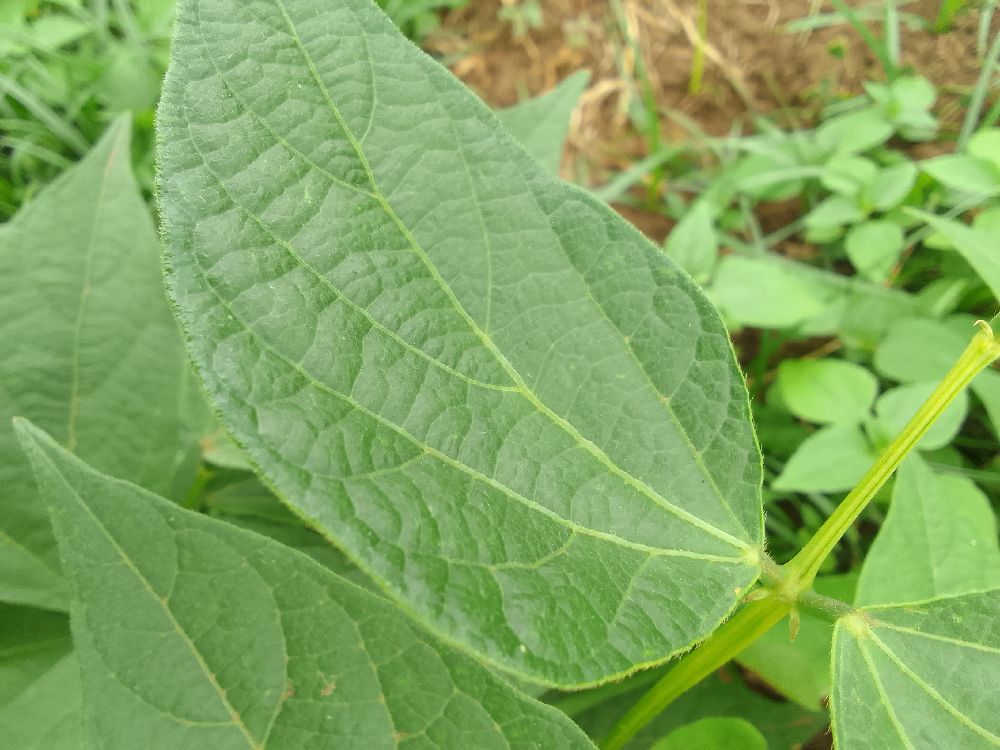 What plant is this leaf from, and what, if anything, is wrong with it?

common bean, healthy
